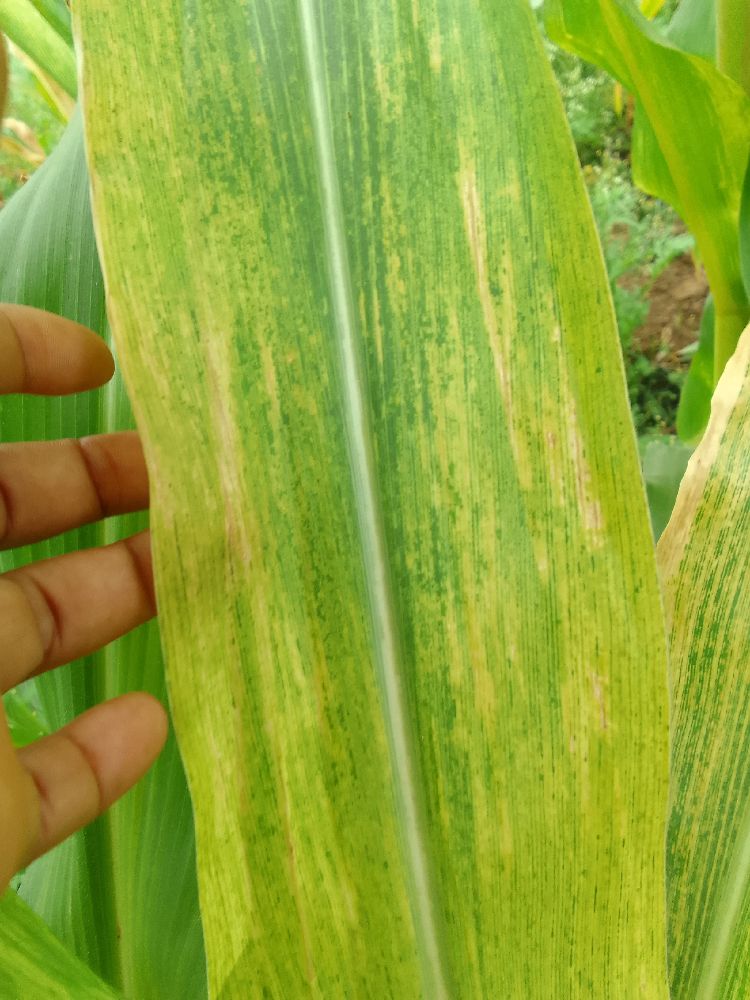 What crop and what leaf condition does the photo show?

maize, maize lethal necrosis
